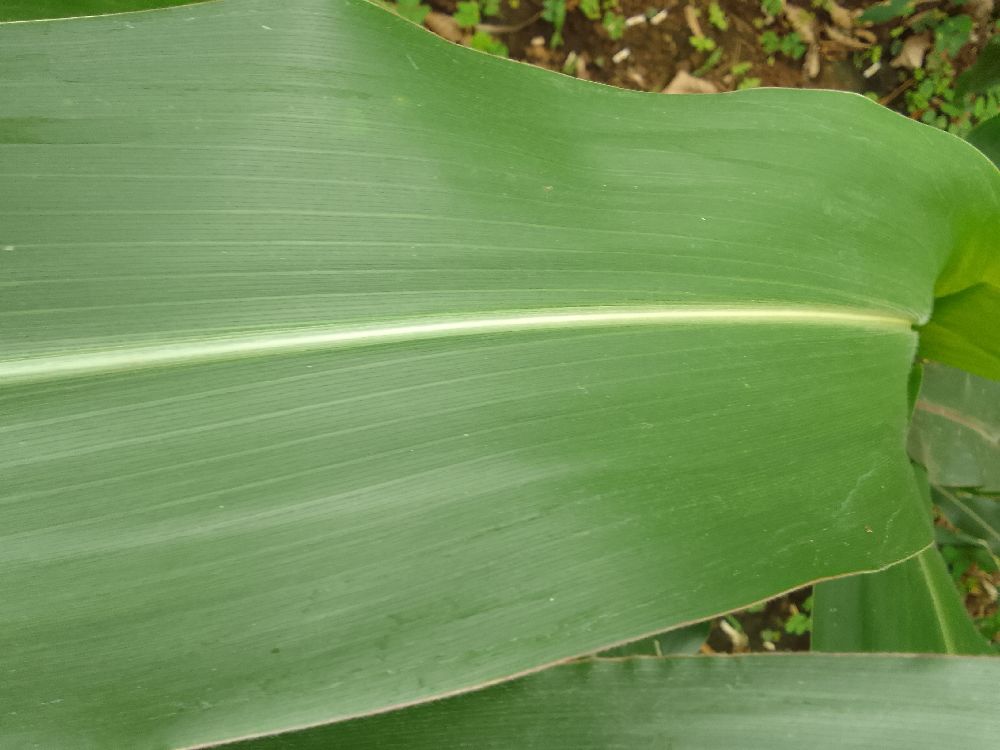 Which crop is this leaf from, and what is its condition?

maize, healthy
